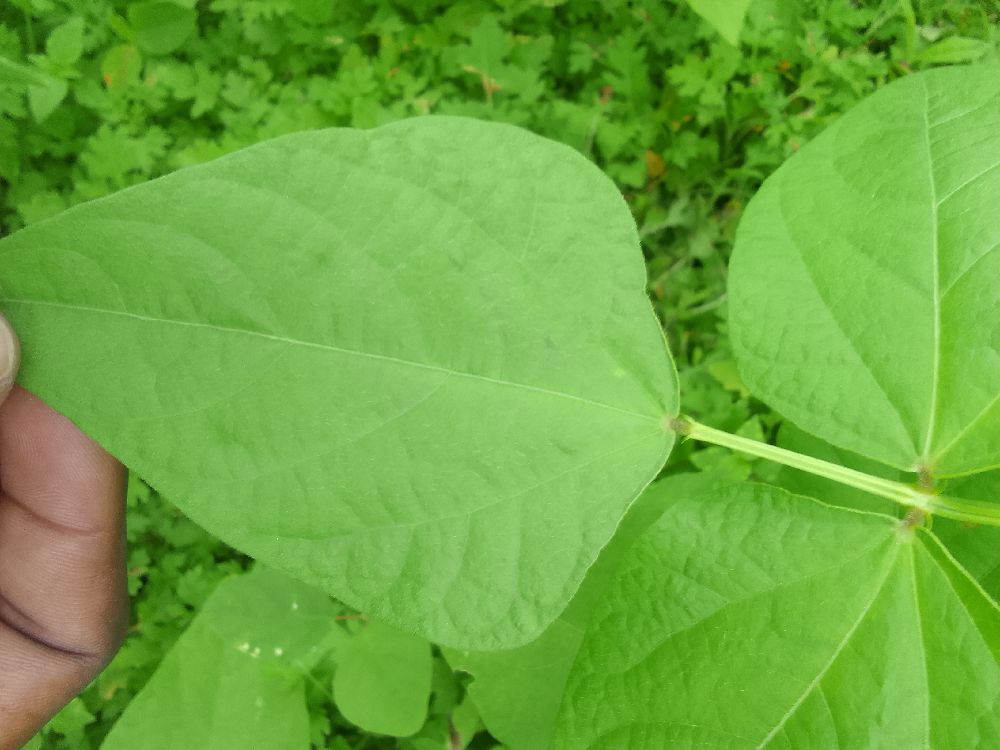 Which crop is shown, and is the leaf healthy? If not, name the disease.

common bean, healthy
